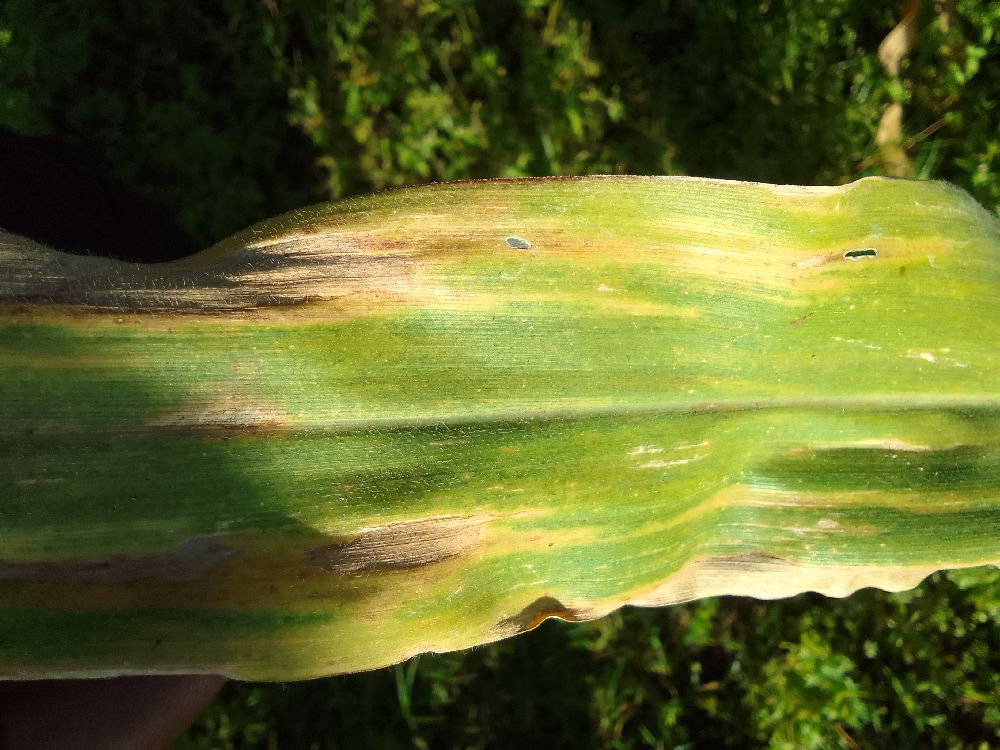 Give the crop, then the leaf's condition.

maize, maize lethal necrosis
